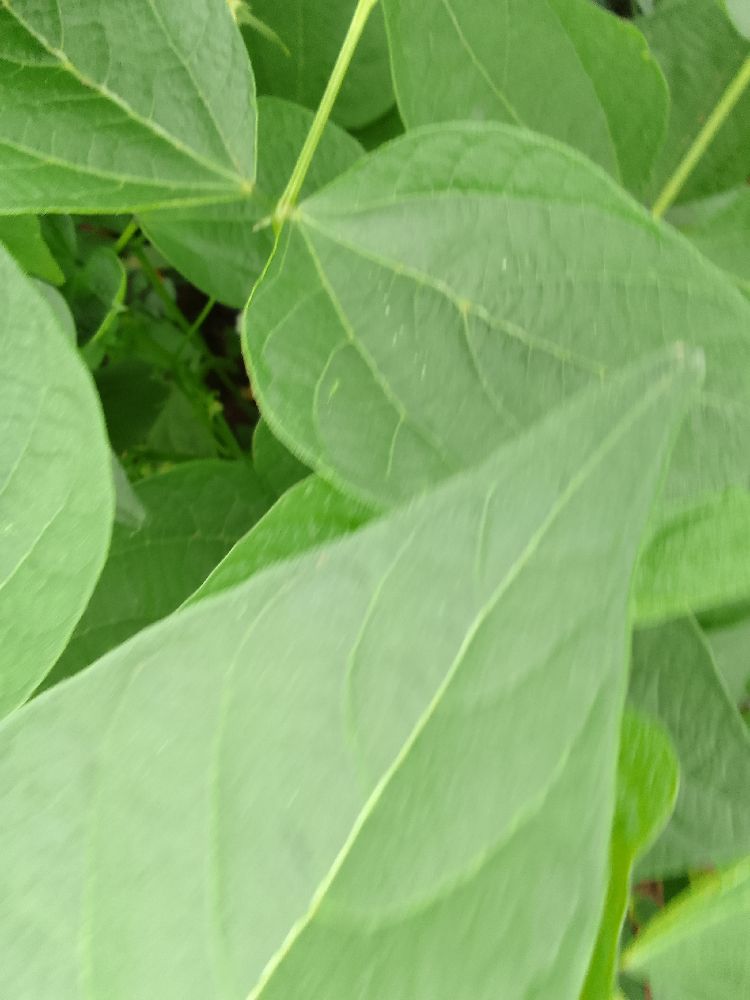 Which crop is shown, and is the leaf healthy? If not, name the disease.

common bean, healthy
